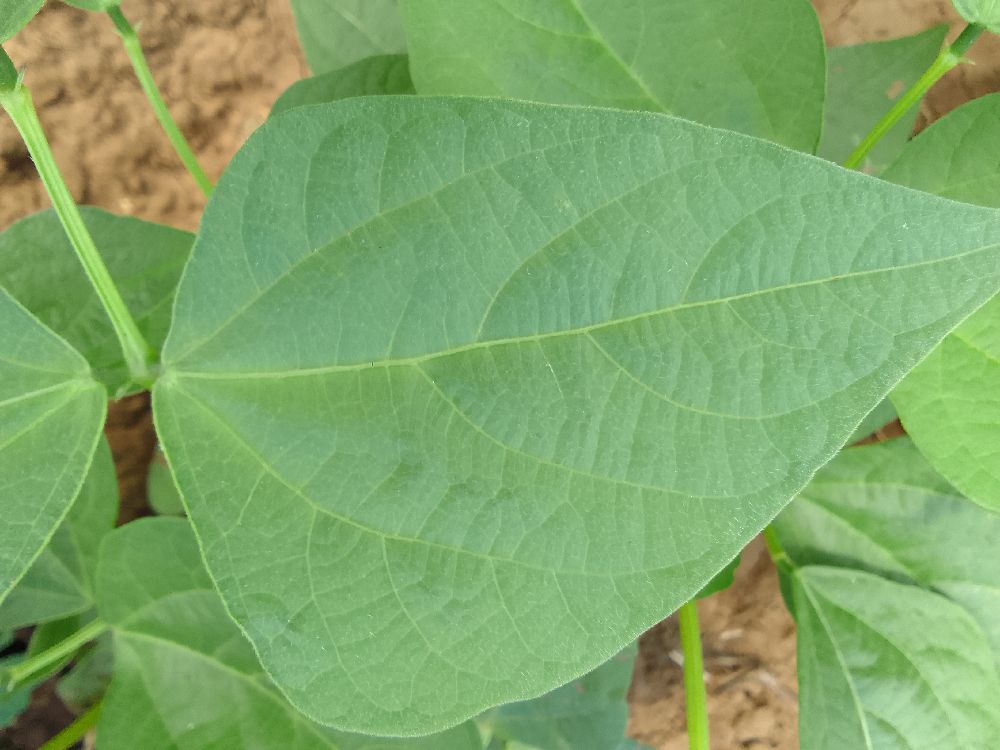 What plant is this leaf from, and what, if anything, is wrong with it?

common bean, healthy
